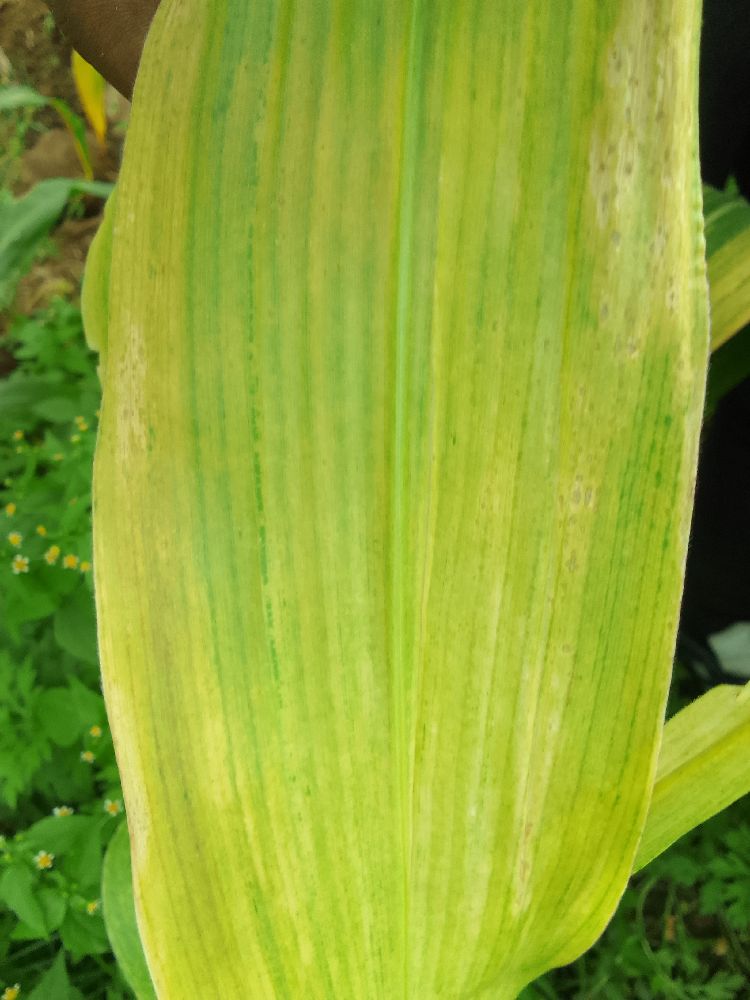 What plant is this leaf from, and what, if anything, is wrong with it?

maize, maize lethal necrosis
